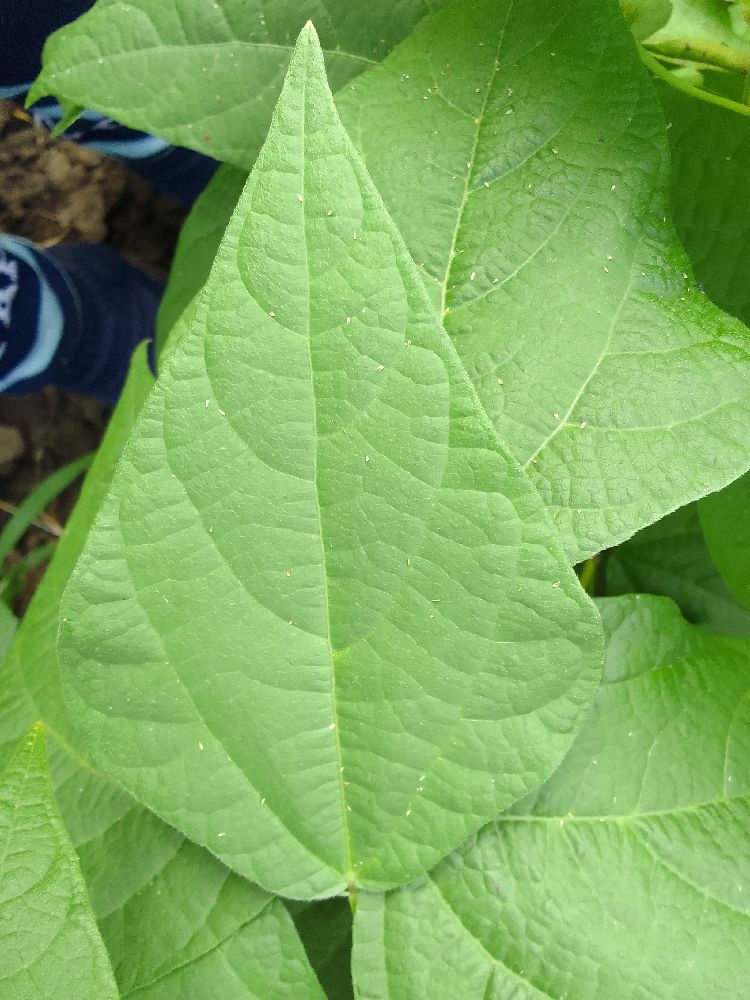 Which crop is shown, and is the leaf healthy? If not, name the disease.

common bean, healthy
